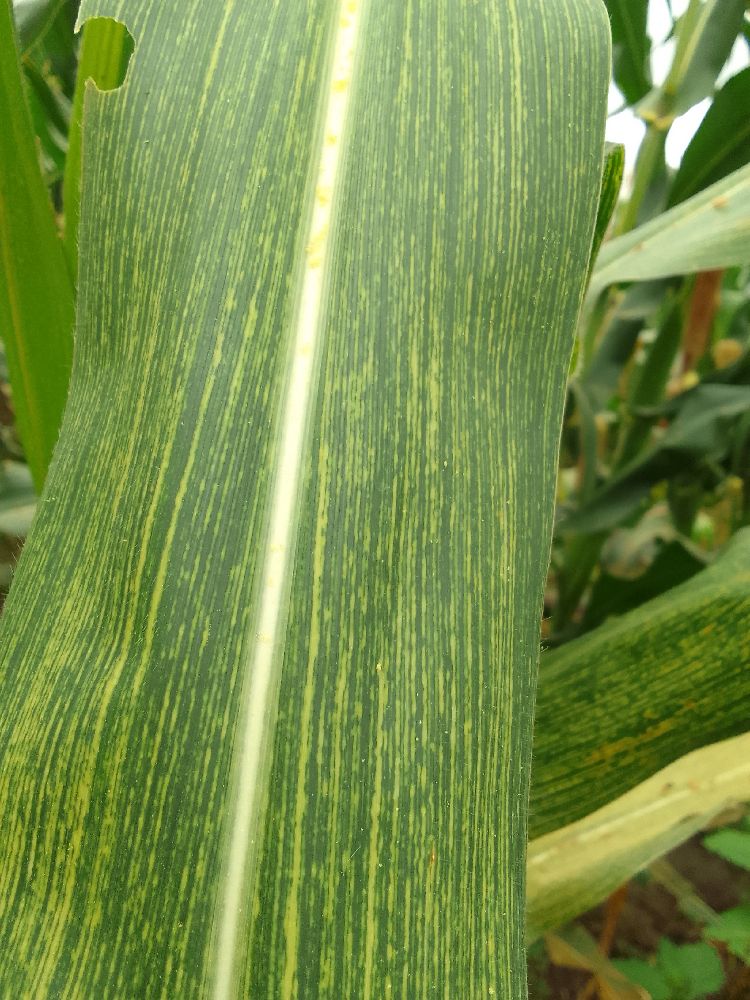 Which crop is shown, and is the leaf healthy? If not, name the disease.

maize, maize streak virus
